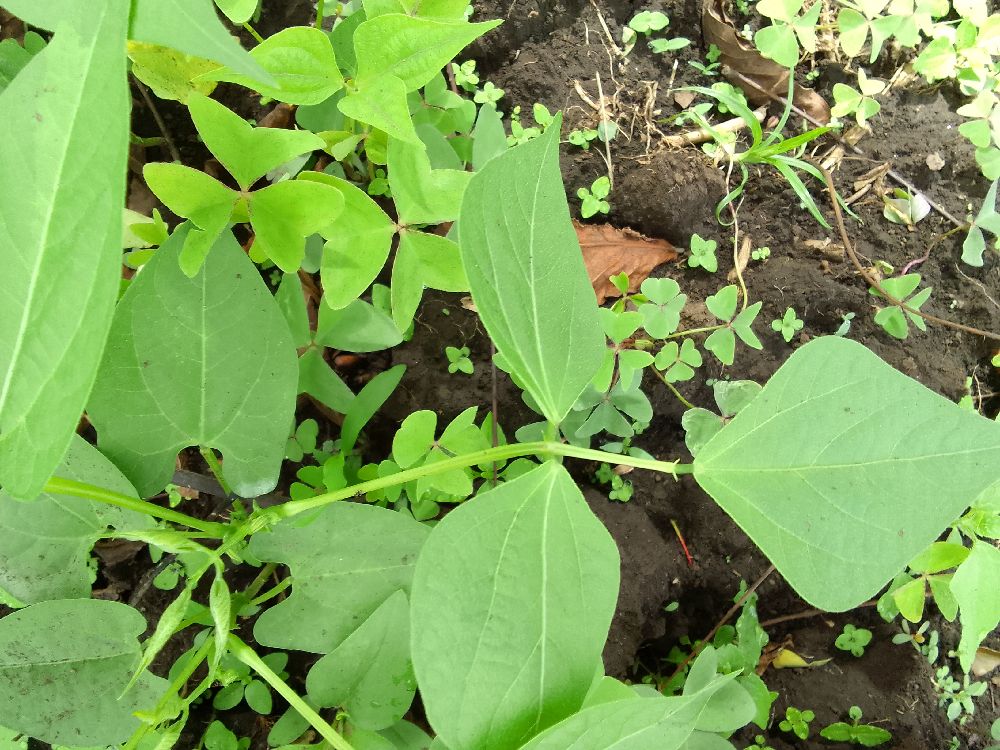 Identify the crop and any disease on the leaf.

common bean, healthy
